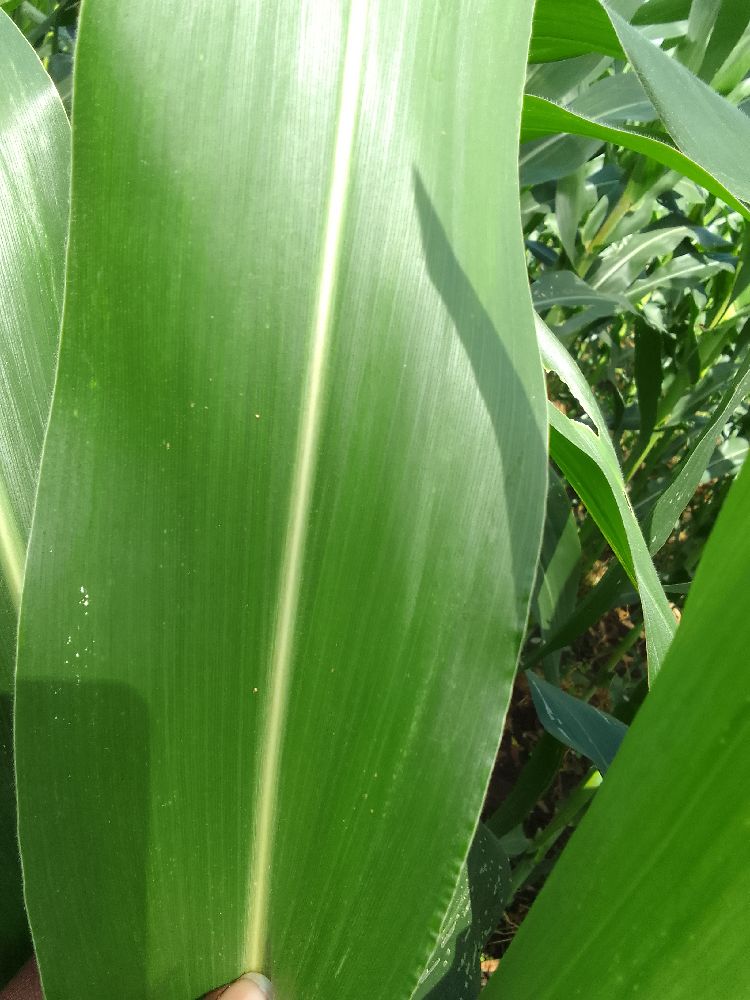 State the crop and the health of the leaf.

maize, healthy
